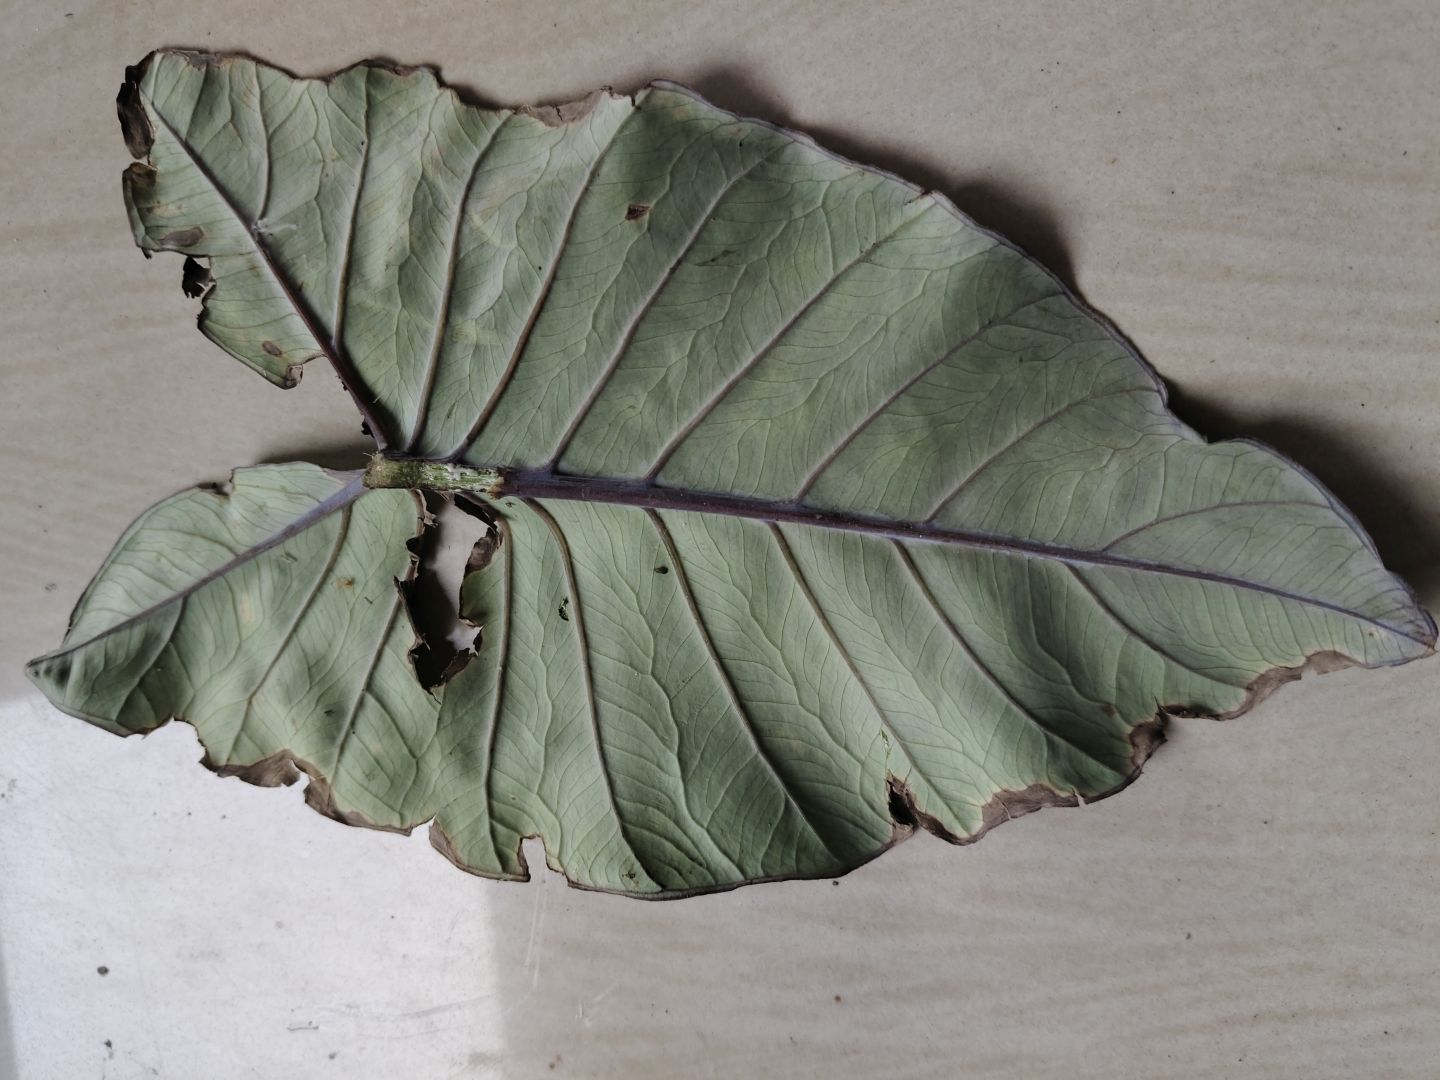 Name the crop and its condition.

taro, leaf blight
